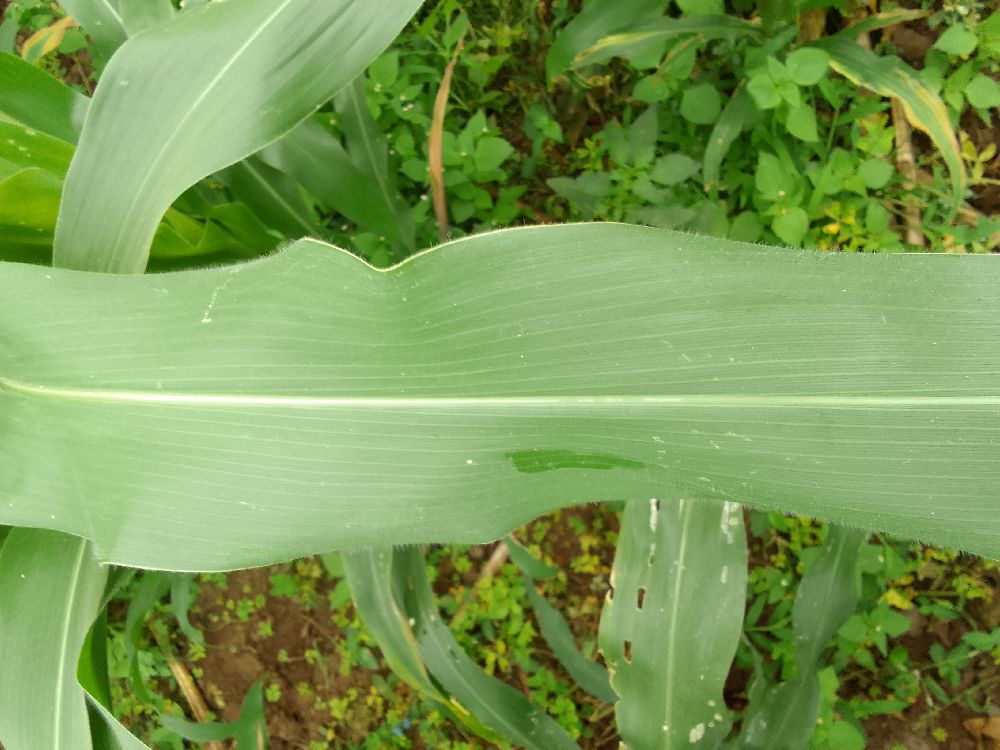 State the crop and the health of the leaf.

maize, healthy
